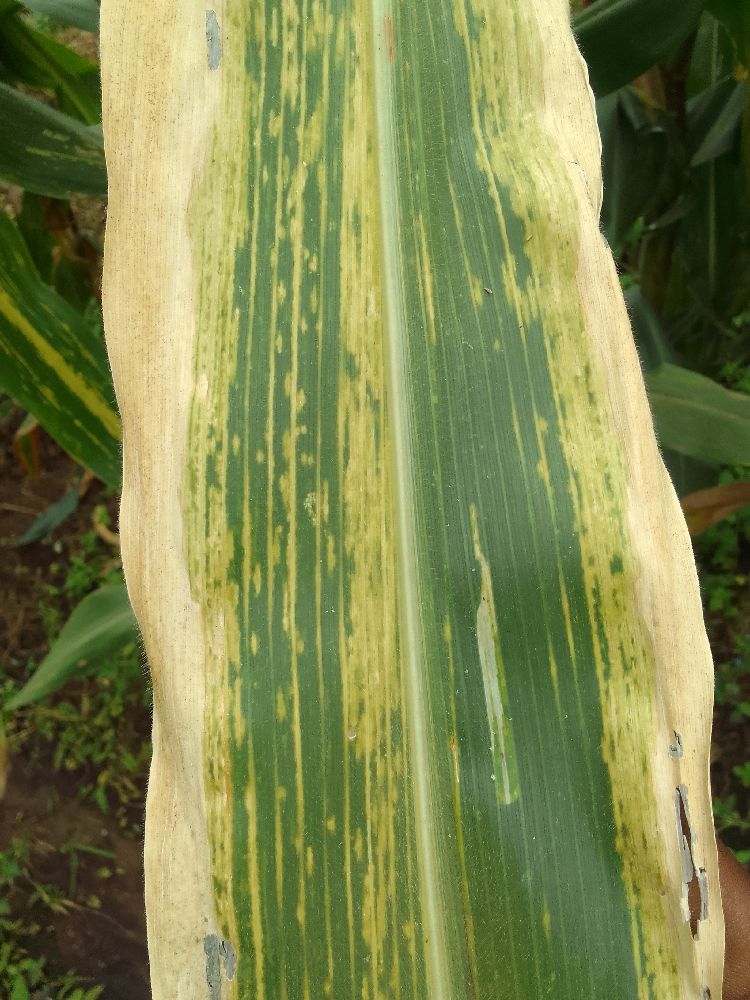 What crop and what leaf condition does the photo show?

maize, maize lethal necrosis
